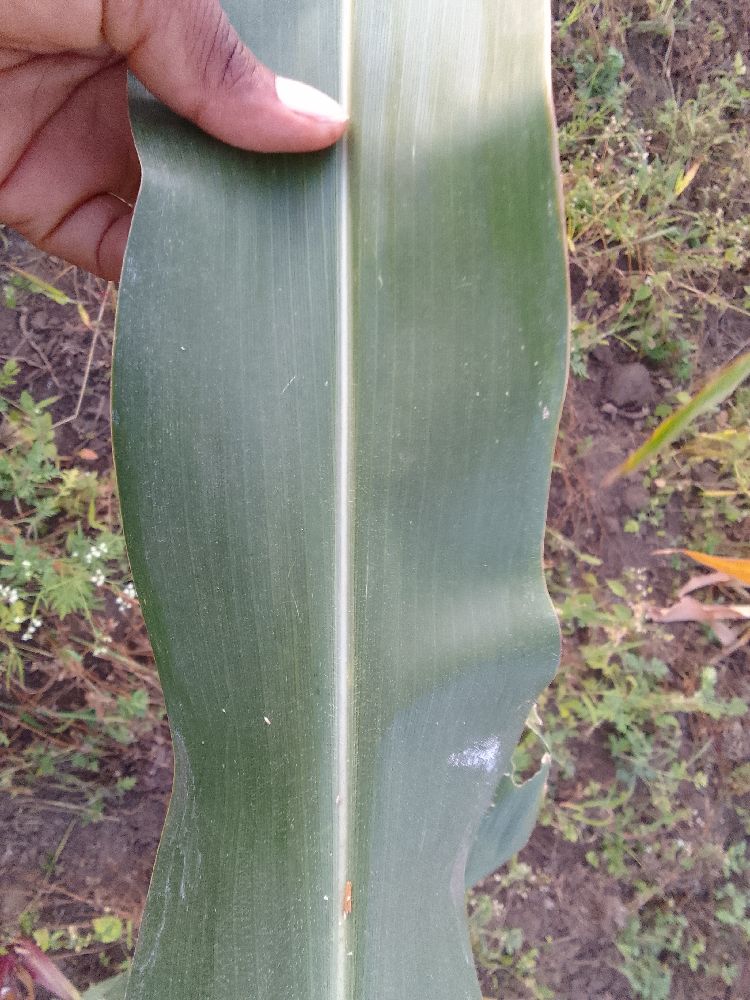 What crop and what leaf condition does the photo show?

maize, healthy
